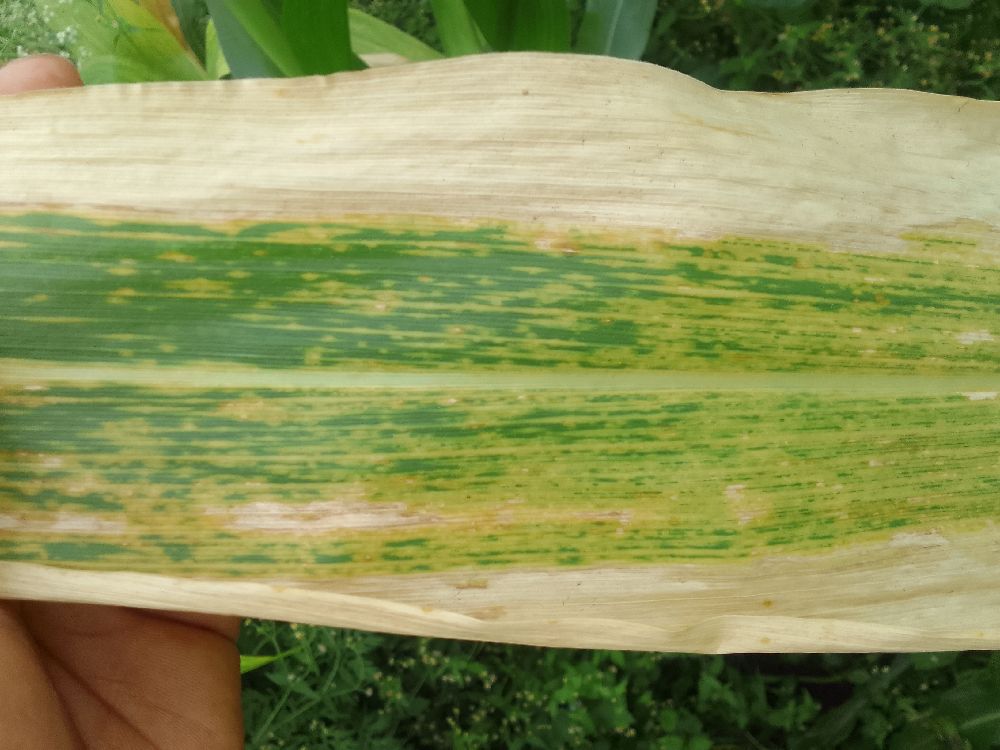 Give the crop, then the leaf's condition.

maize, maize lethal necrosis
